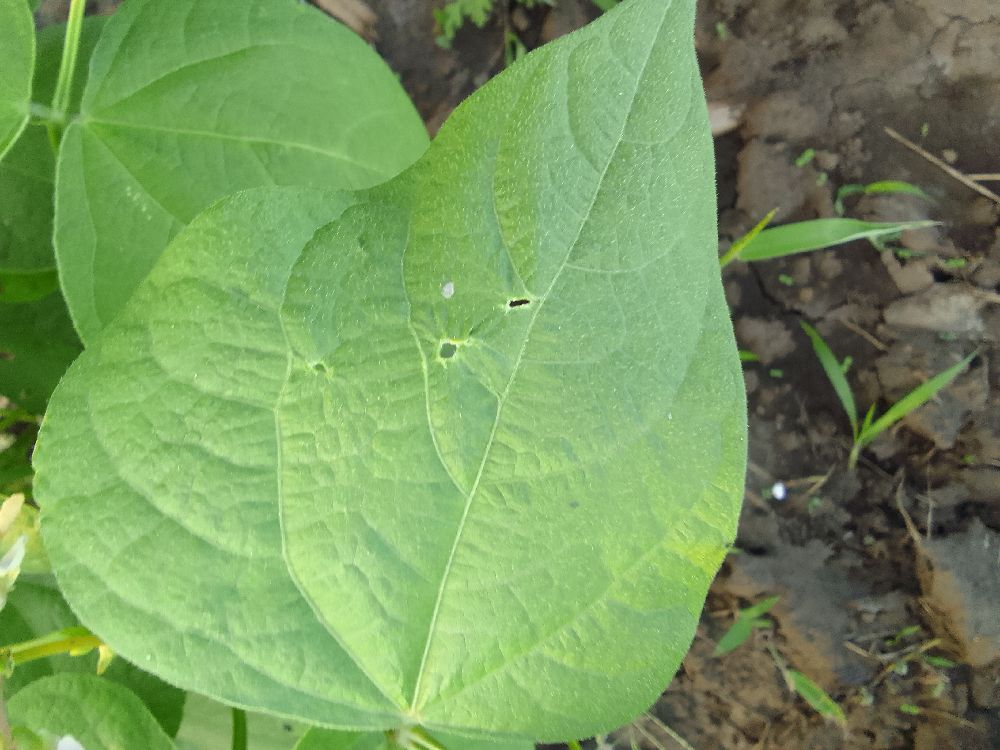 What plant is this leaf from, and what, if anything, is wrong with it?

common bean, healthy
